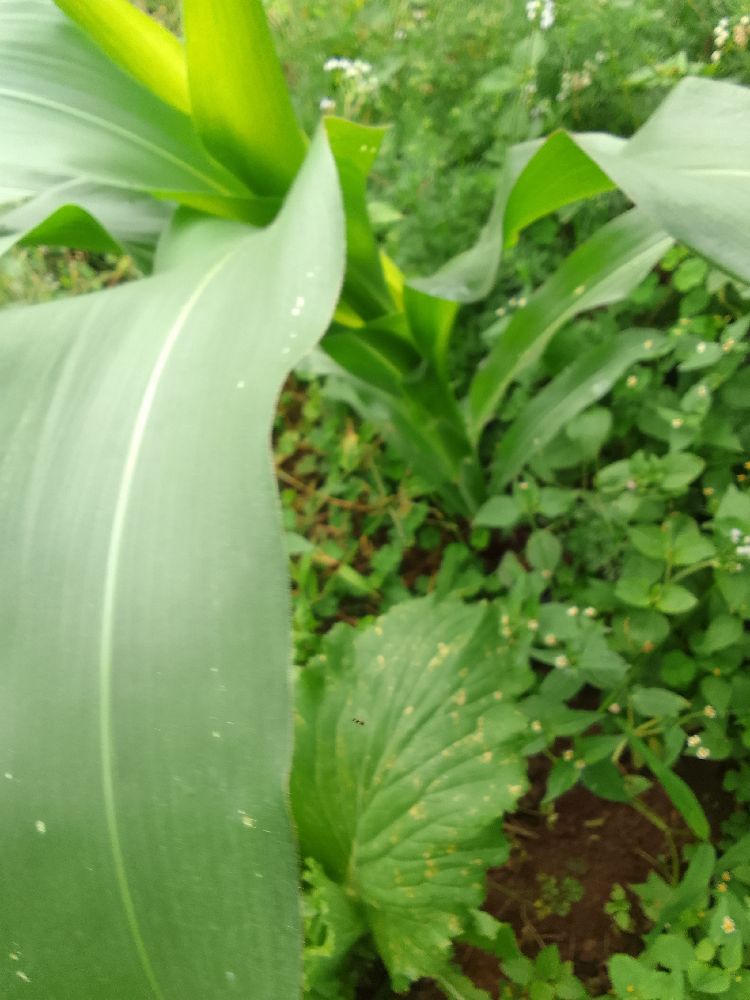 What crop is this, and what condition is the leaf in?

maize, healthy
